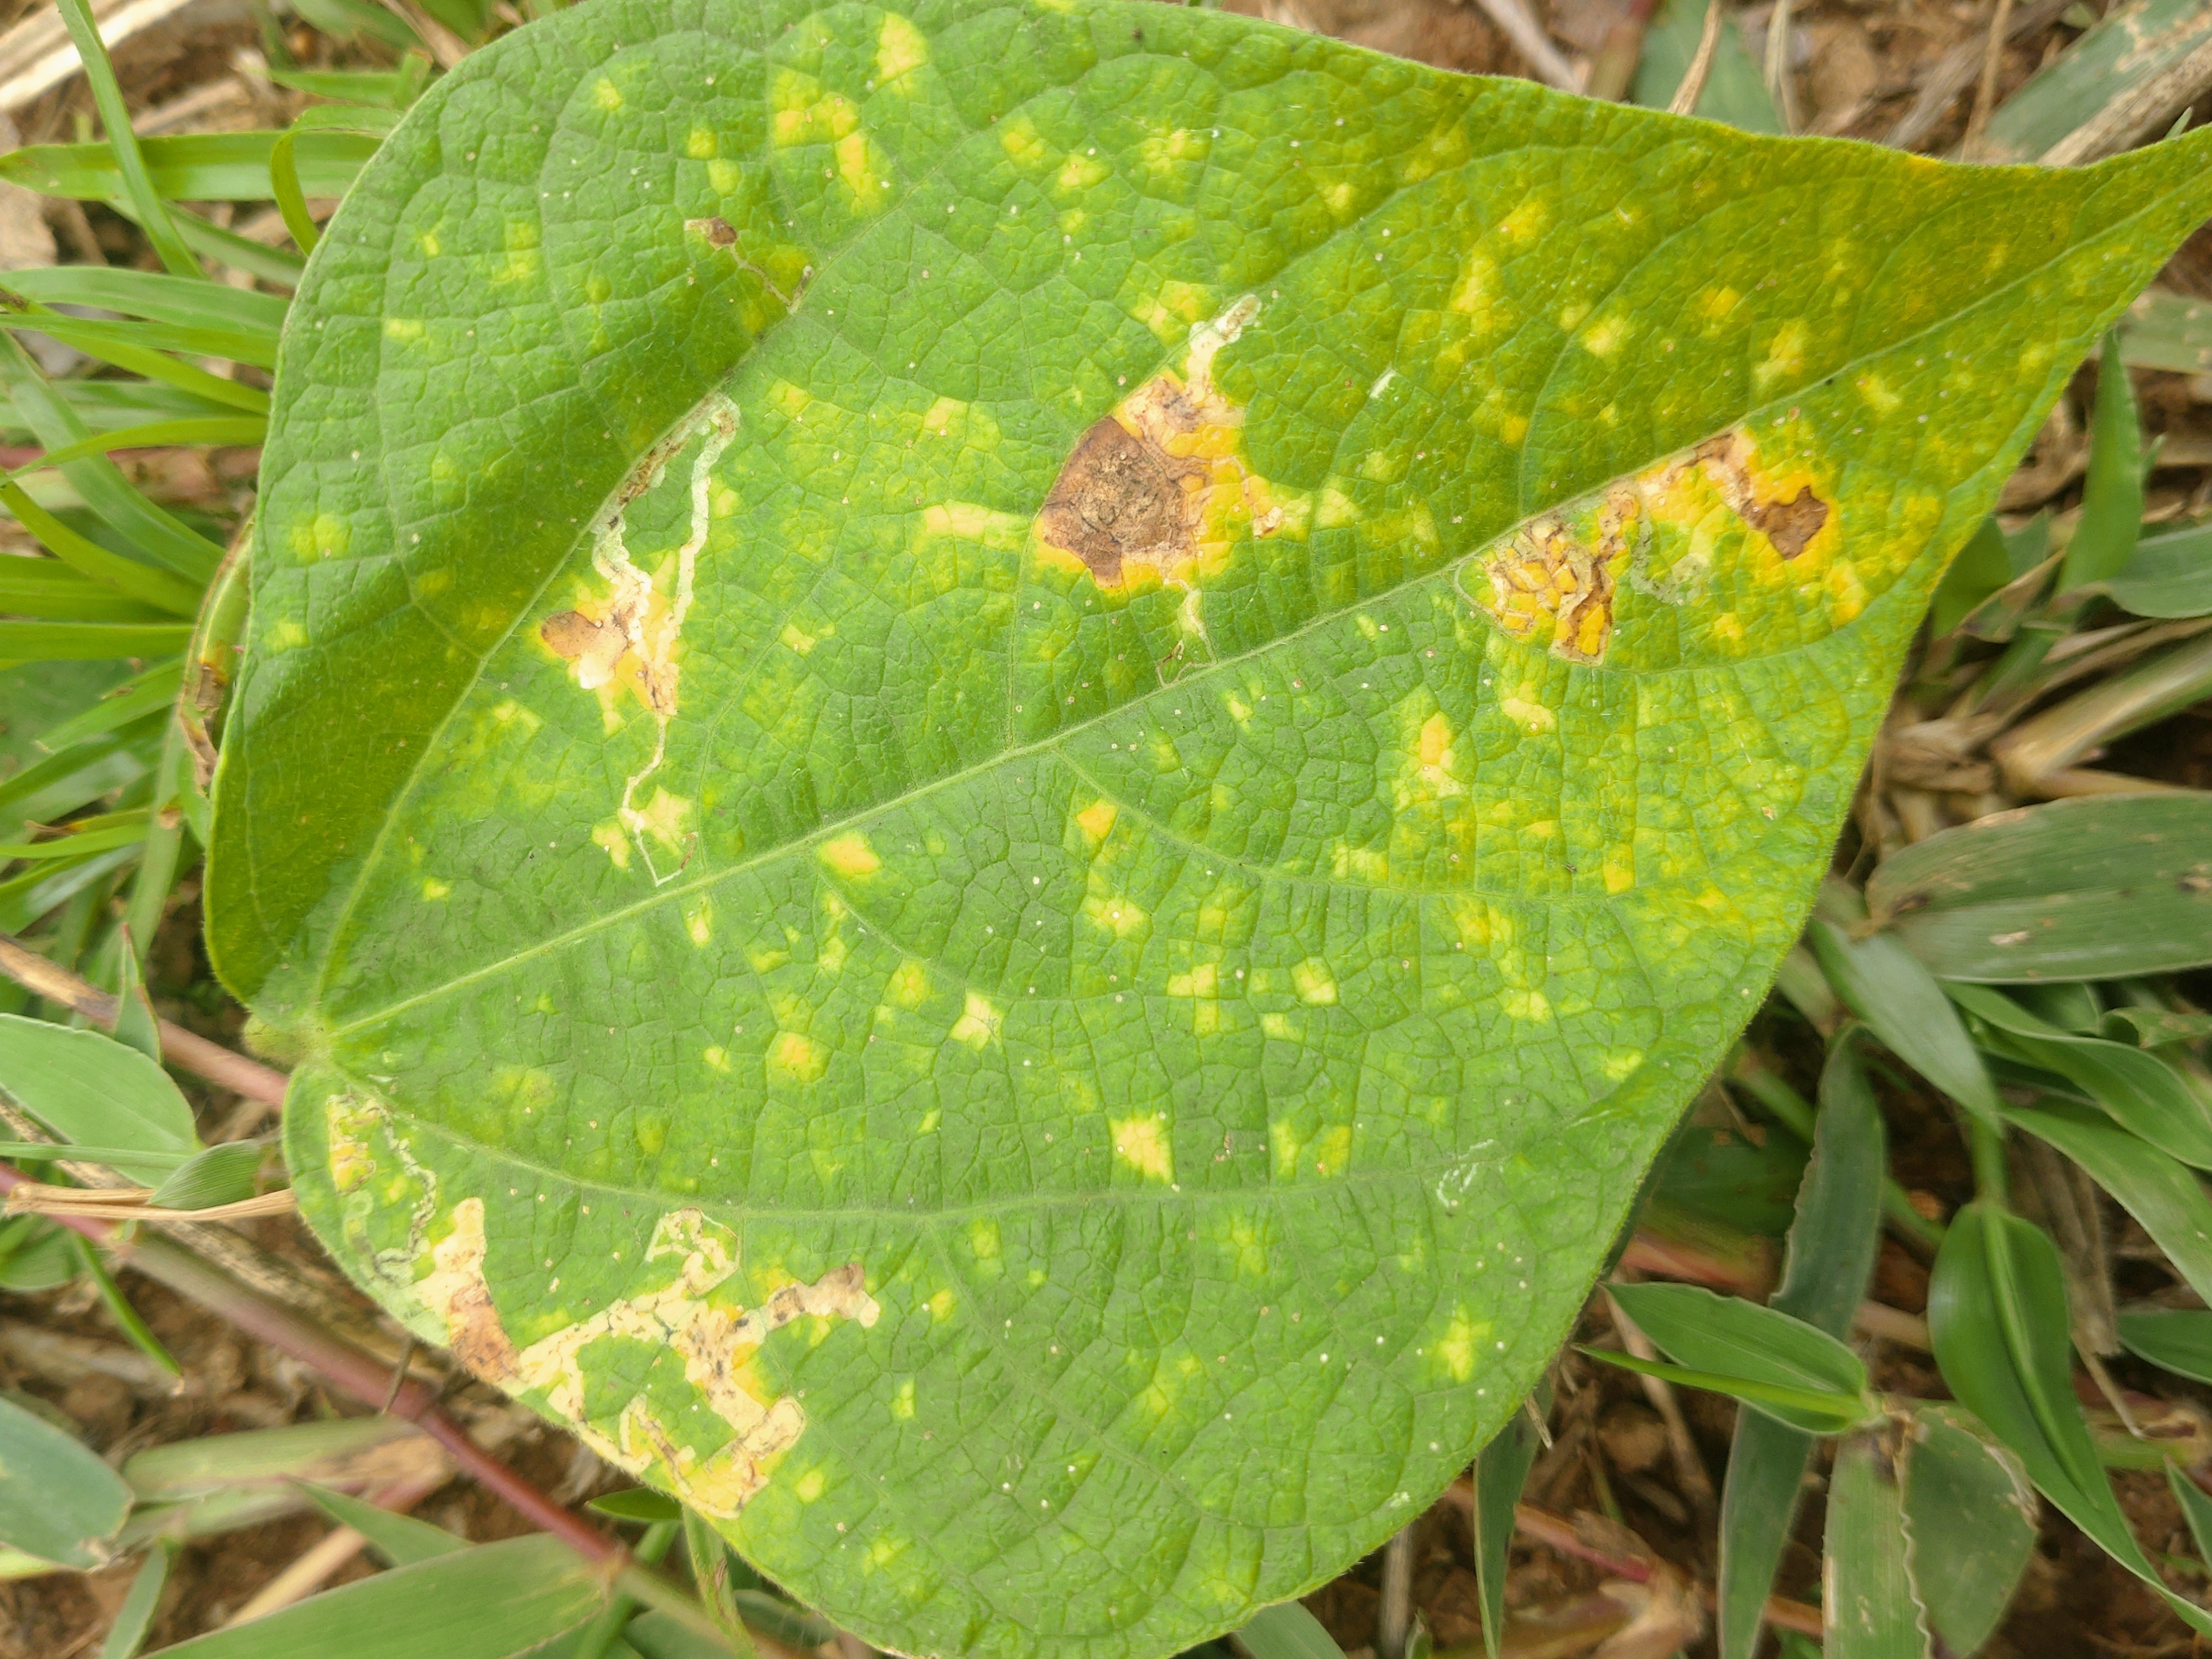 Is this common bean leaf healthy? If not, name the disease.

rust
